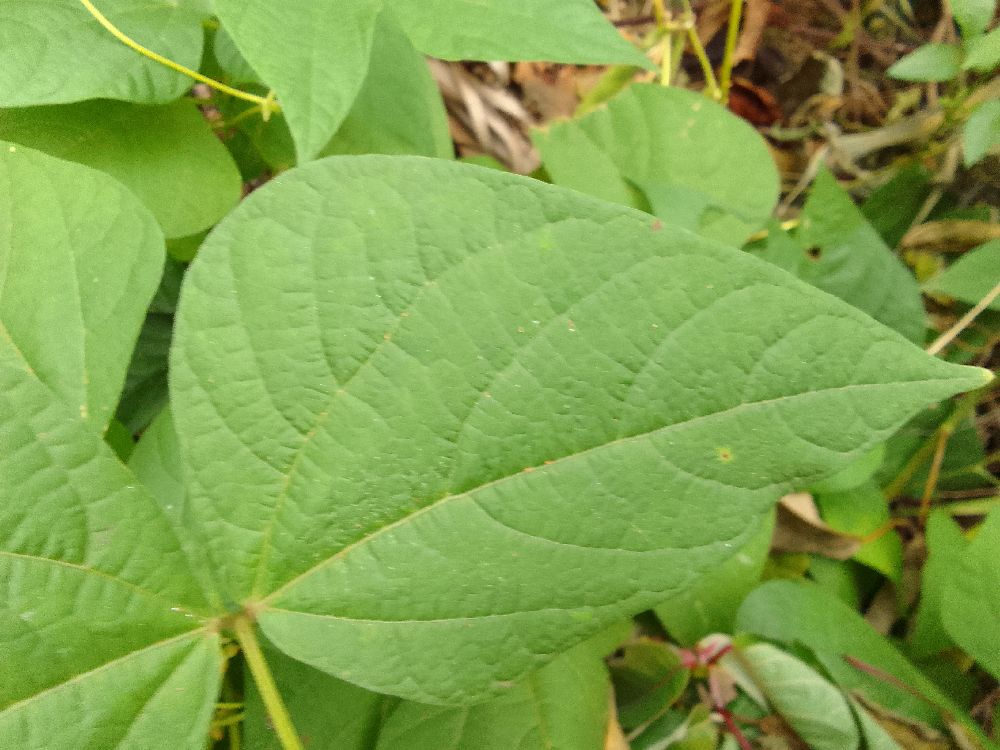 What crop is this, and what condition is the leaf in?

common bean, healthy
